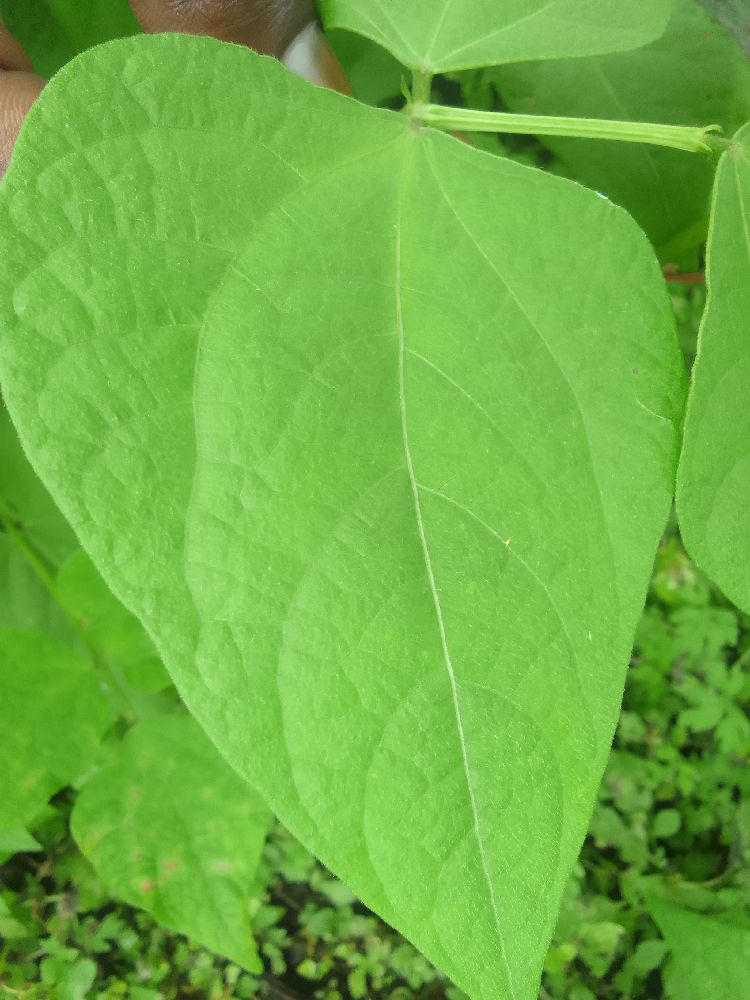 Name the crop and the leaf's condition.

common bean, healthy
